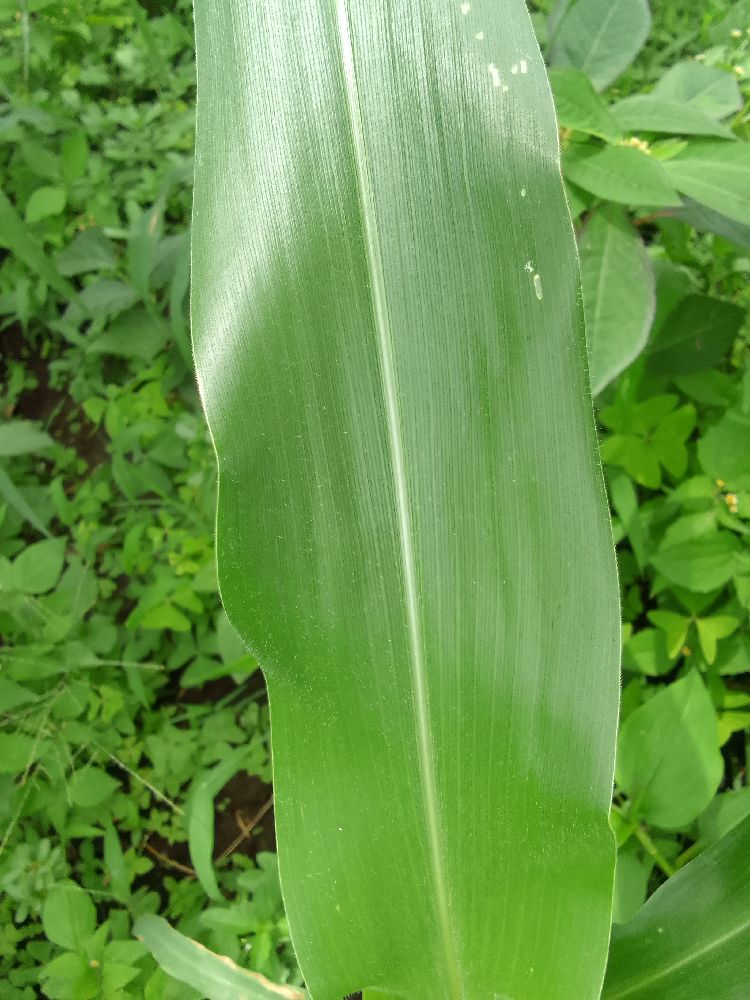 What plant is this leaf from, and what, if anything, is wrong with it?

maize, healthy
